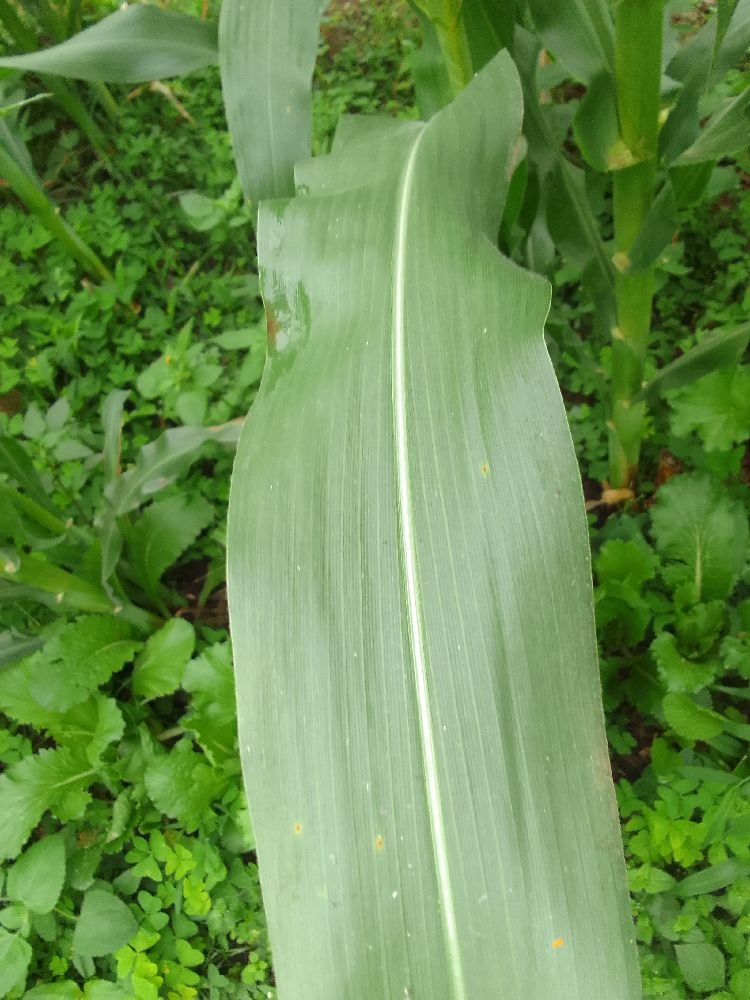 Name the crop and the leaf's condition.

maize, healthy
